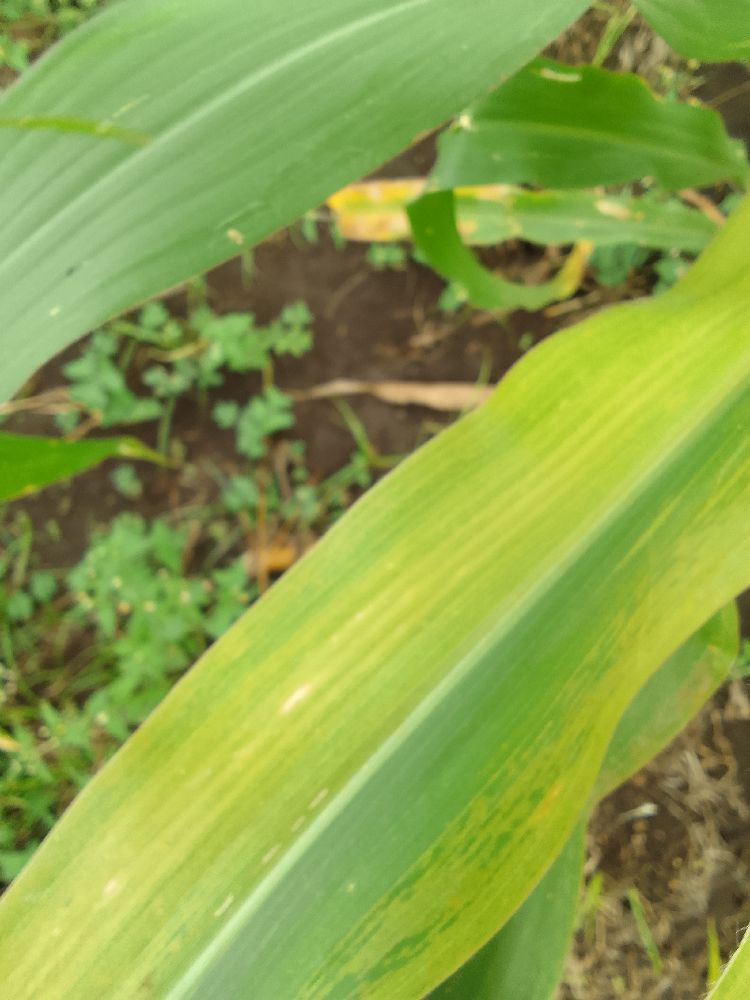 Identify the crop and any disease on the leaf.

maize, maize lethal necrosis
